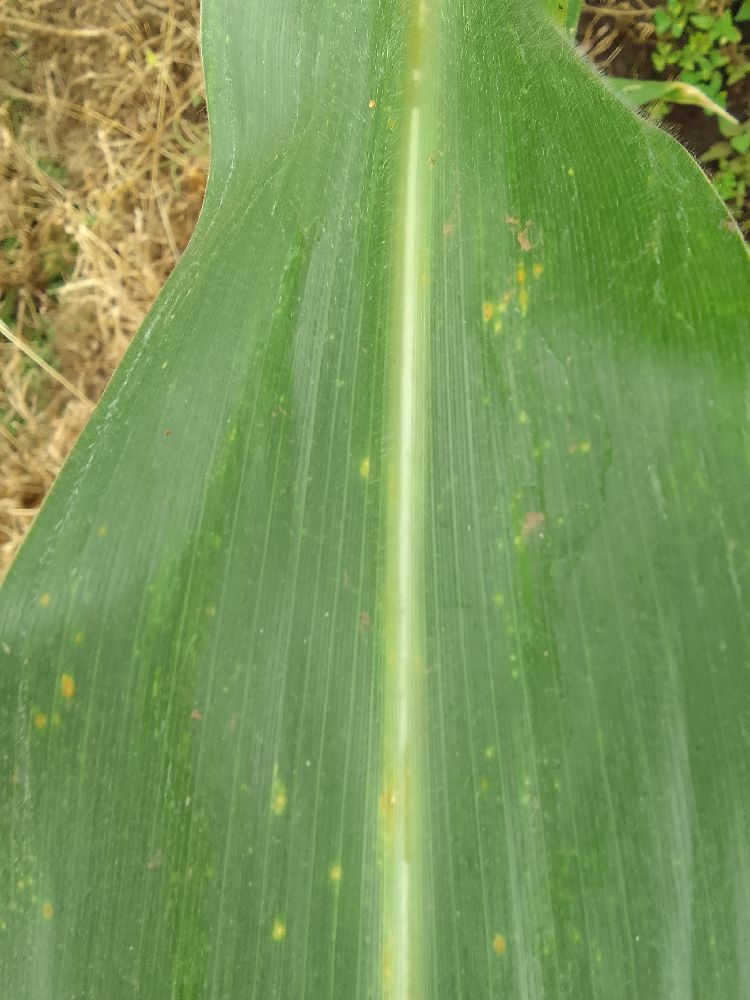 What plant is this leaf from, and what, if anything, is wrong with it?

maize, healthy
